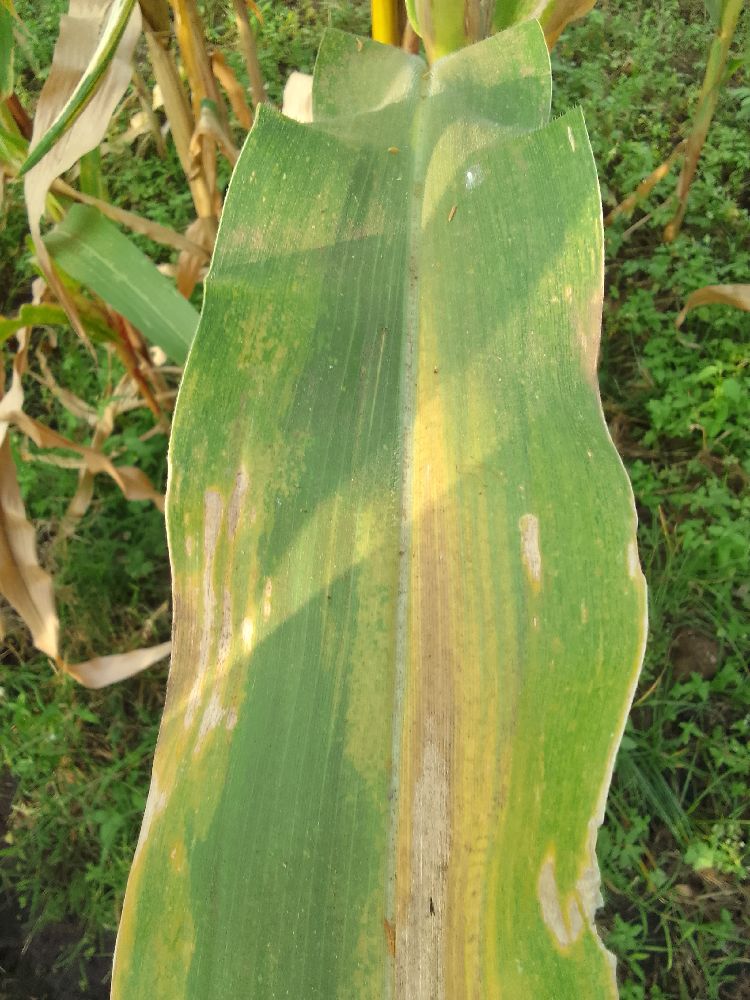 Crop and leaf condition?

maize, maize lethal necrosis
